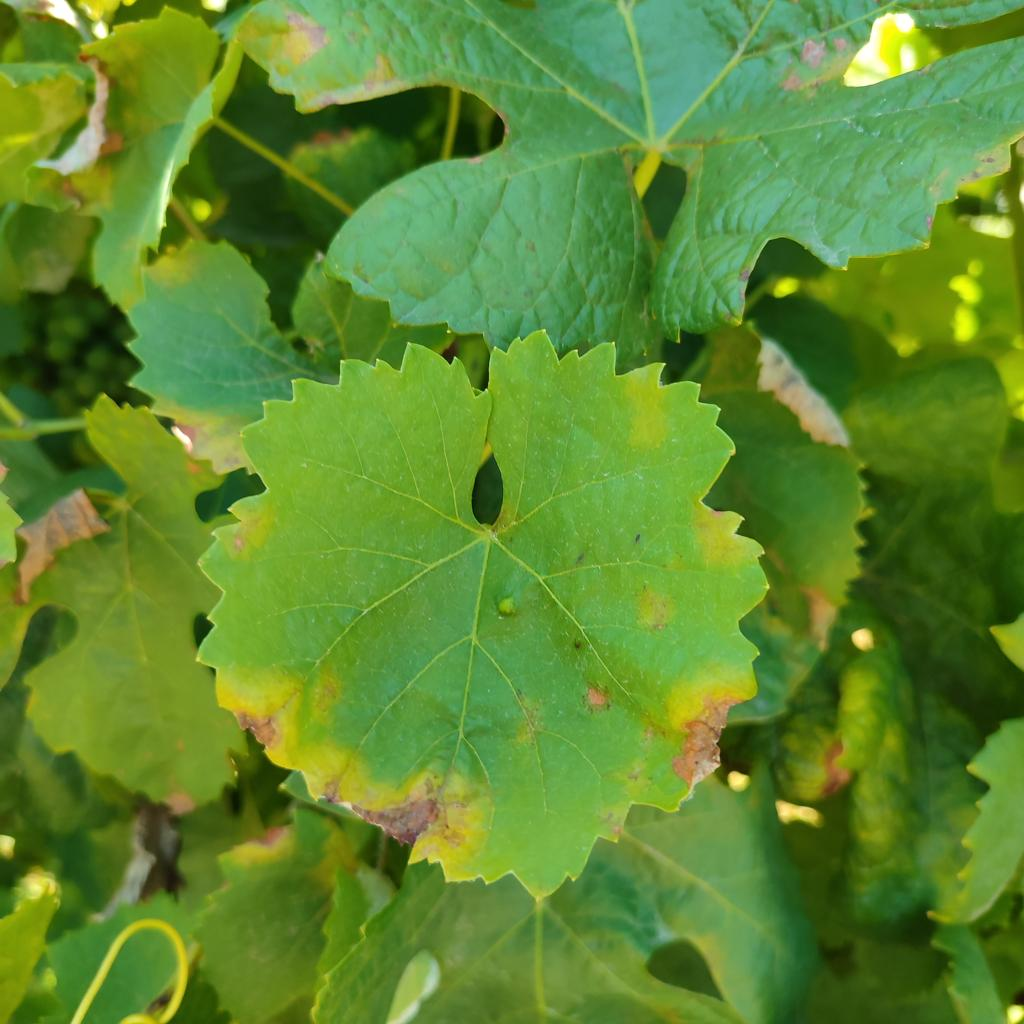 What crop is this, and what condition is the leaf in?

grapevine, downy mildew
